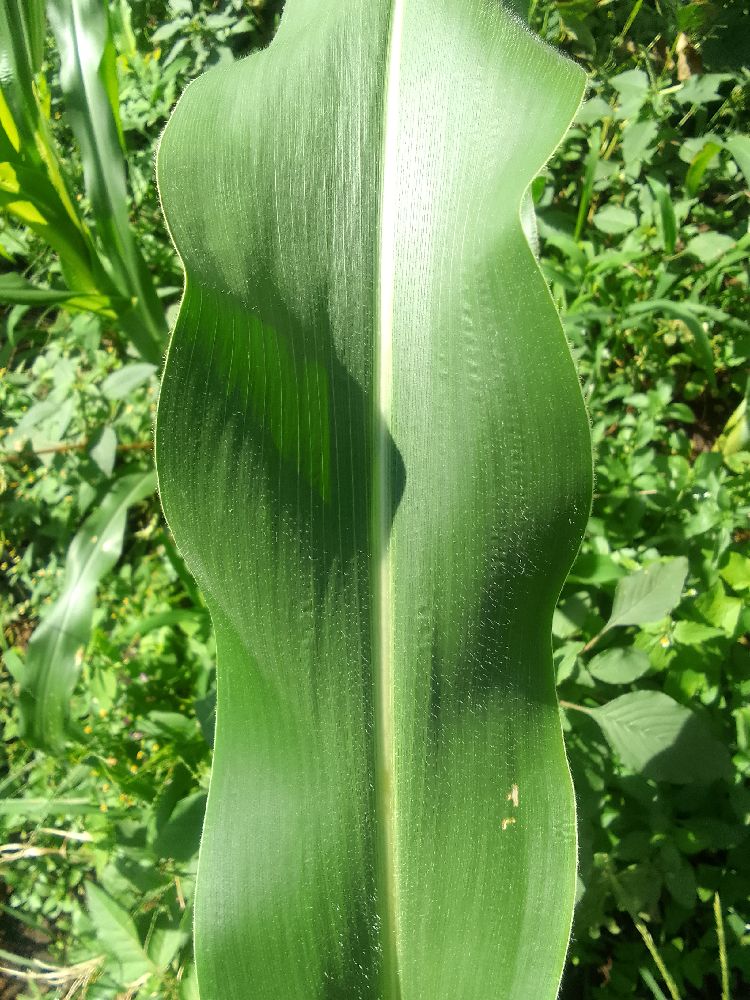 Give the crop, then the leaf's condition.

maize, healthy
